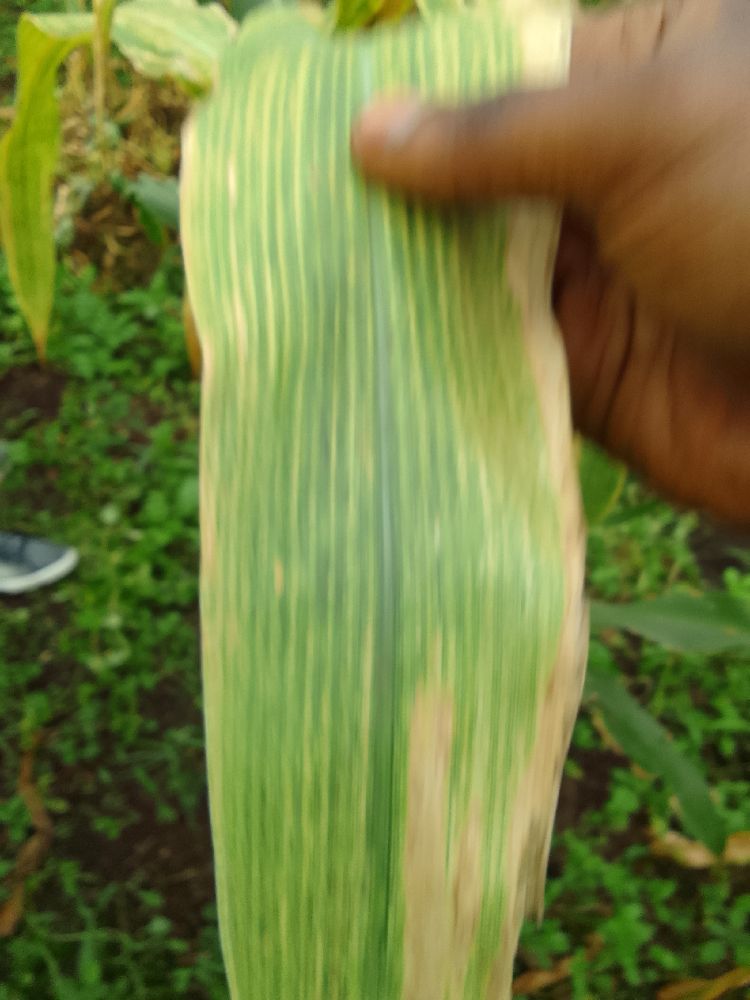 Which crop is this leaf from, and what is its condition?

maize, maize lethal necrosis
